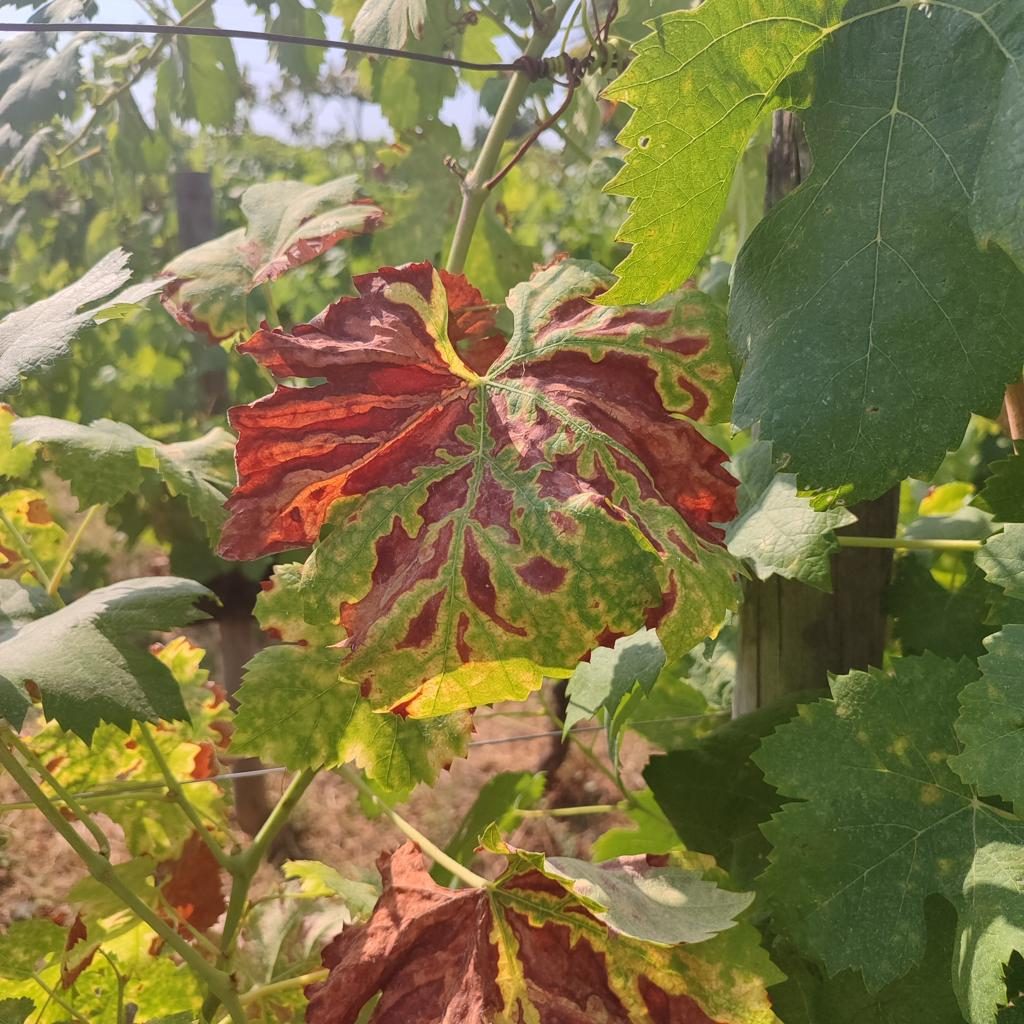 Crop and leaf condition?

grapevine, esca complex
